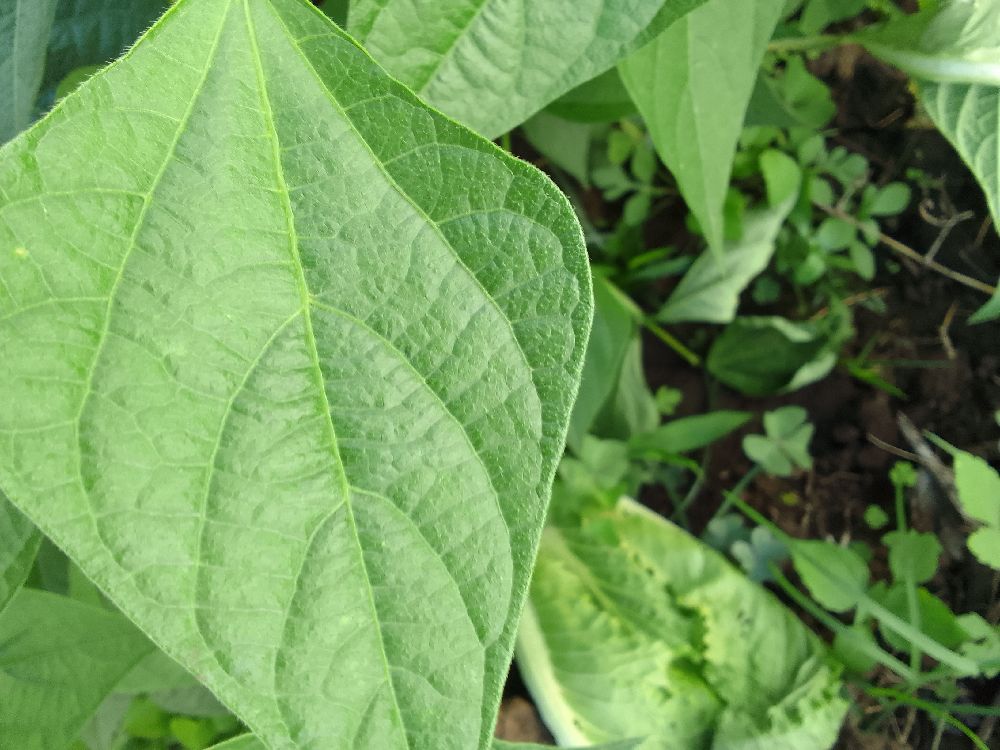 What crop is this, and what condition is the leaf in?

common bean, healthy
